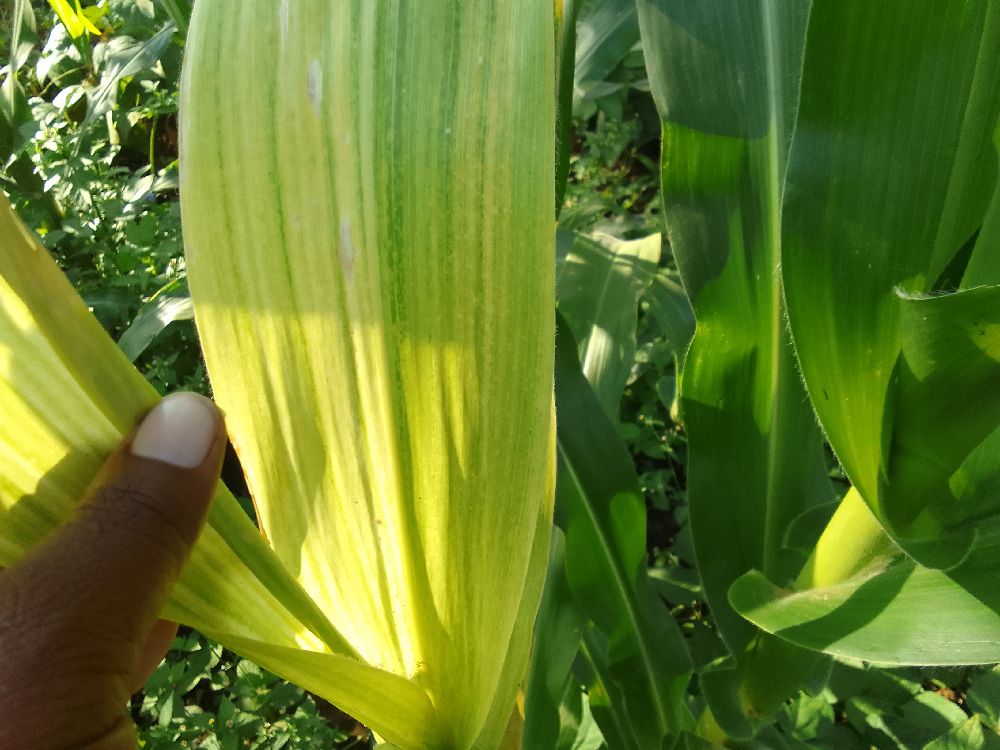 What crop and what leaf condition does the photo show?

maize, maize lethal necrosis
